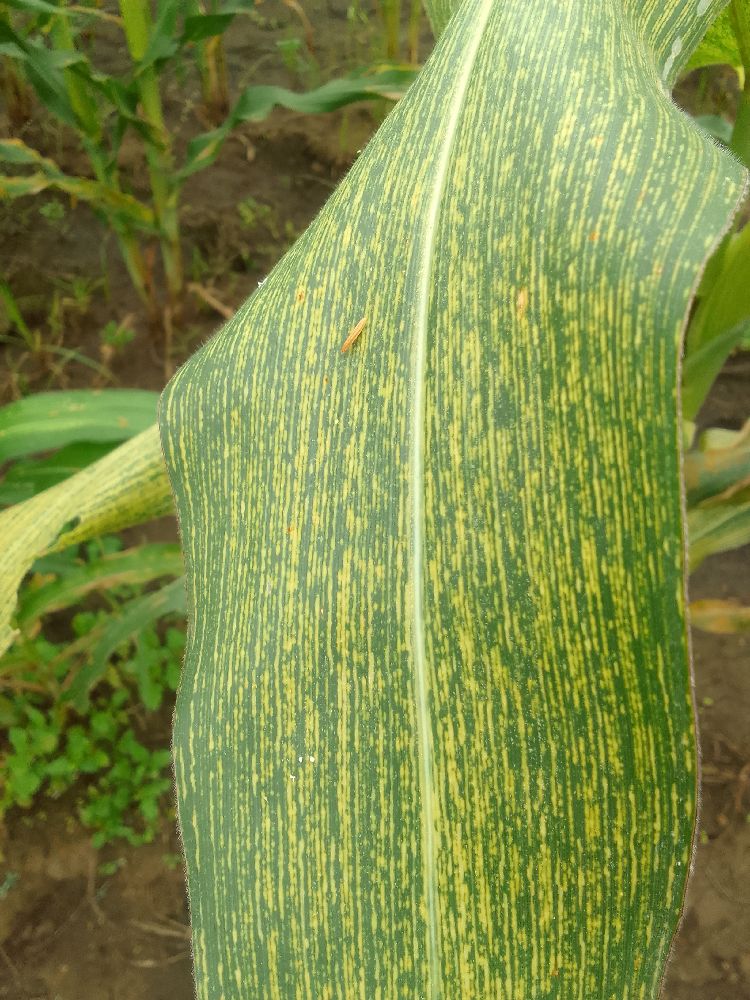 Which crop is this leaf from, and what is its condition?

maize, maize streak virus
